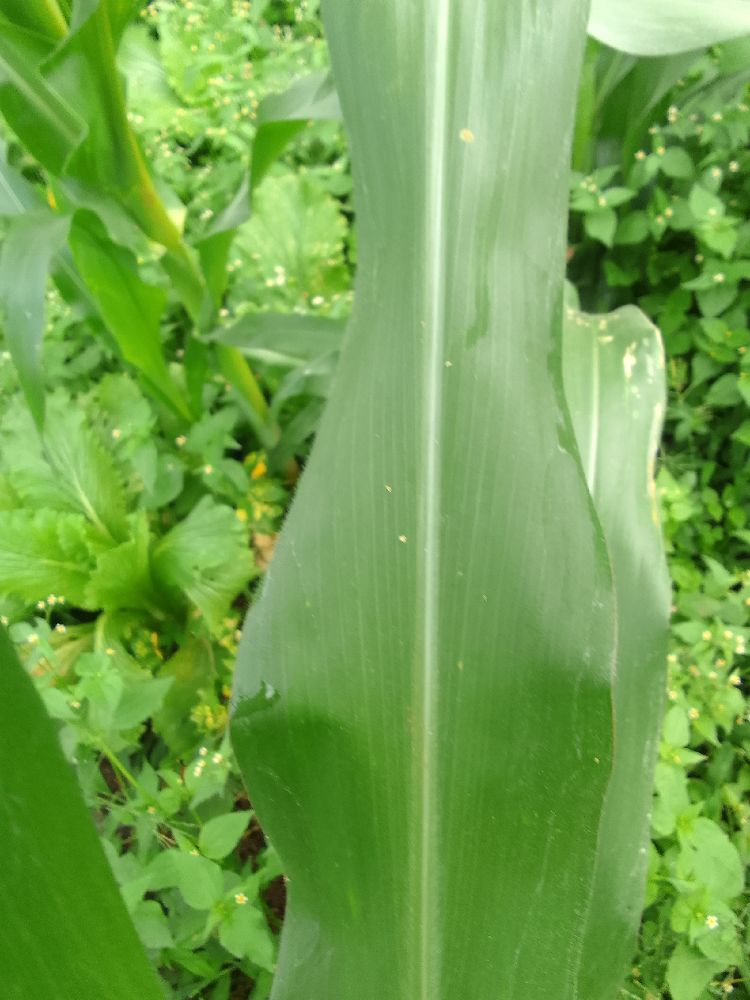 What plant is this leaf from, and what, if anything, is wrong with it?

maize, healthy
